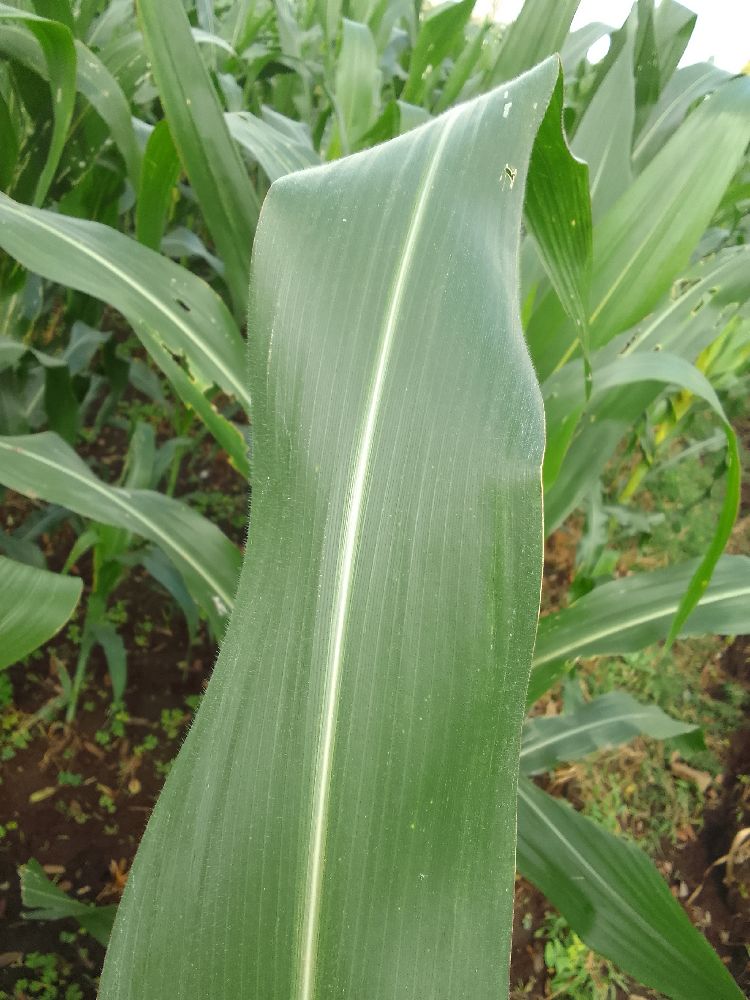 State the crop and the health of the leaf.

maize, healthy
